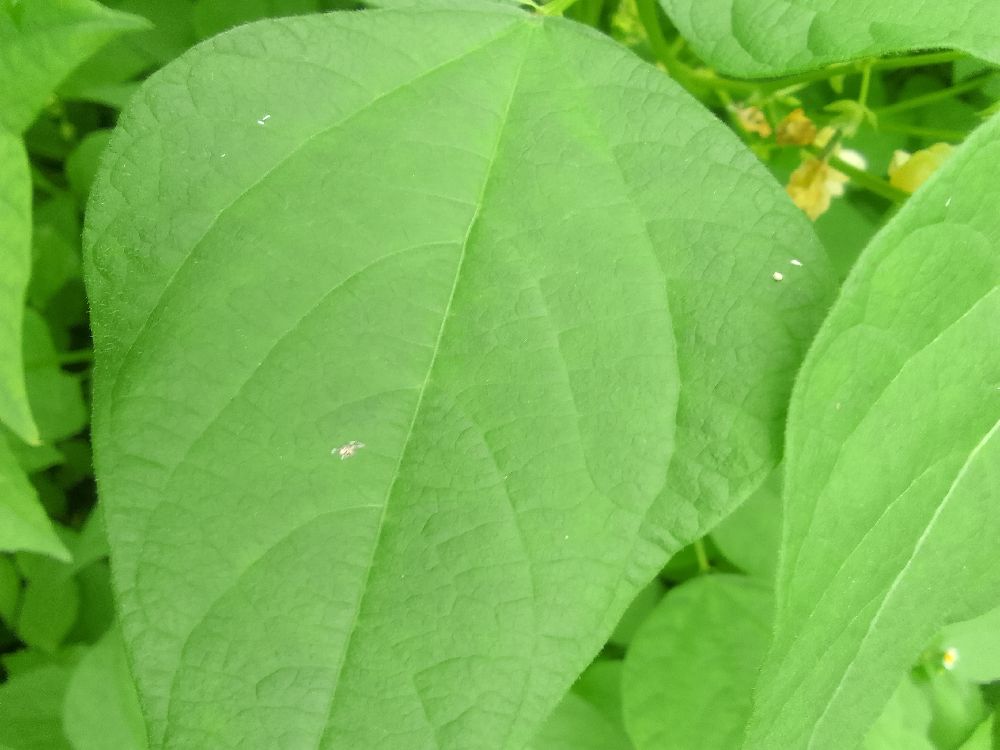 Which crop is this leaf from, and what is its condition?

common bean, healthy
